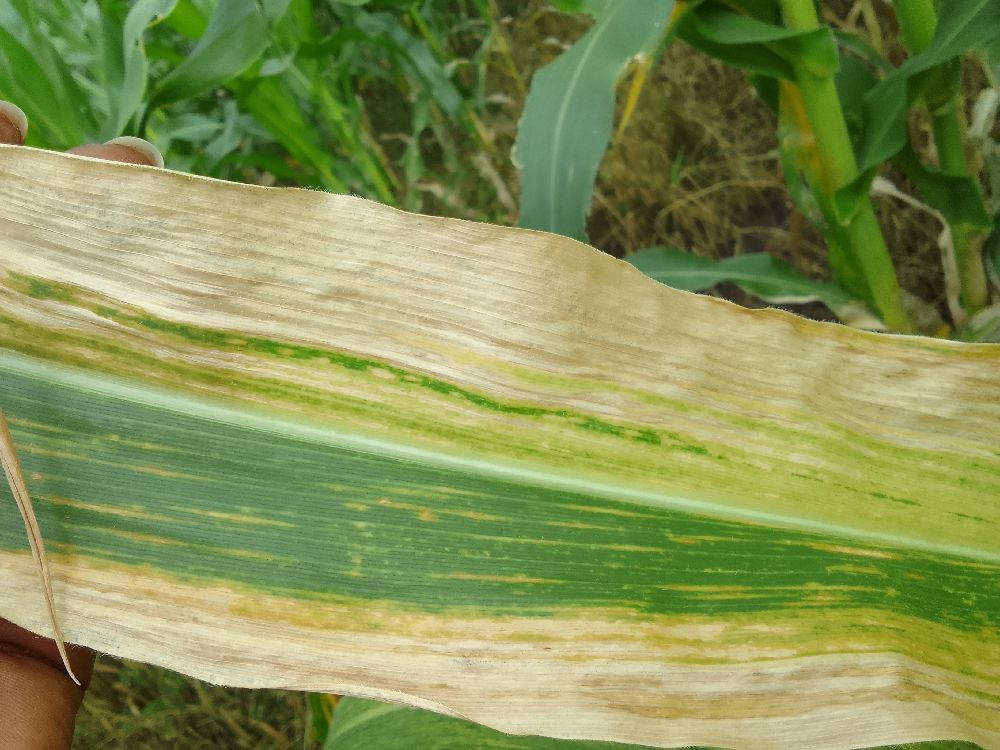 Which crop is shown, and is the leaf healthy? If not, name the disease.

maize, maize lethal necrosis
